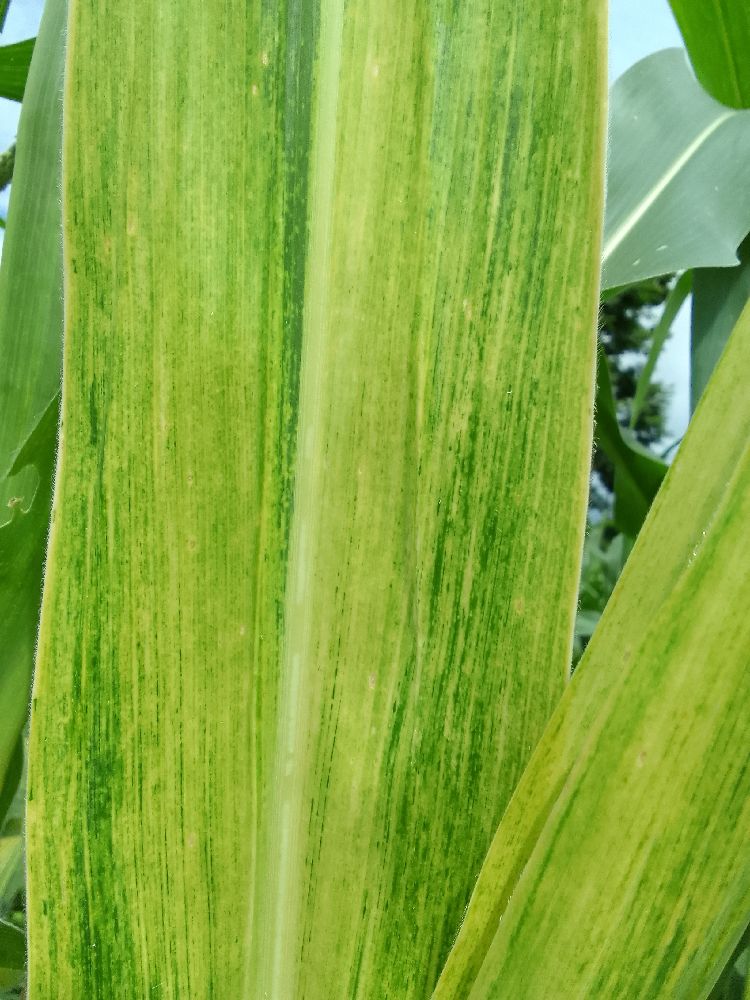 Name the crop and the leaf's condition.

maize, maize lethal necrosis
